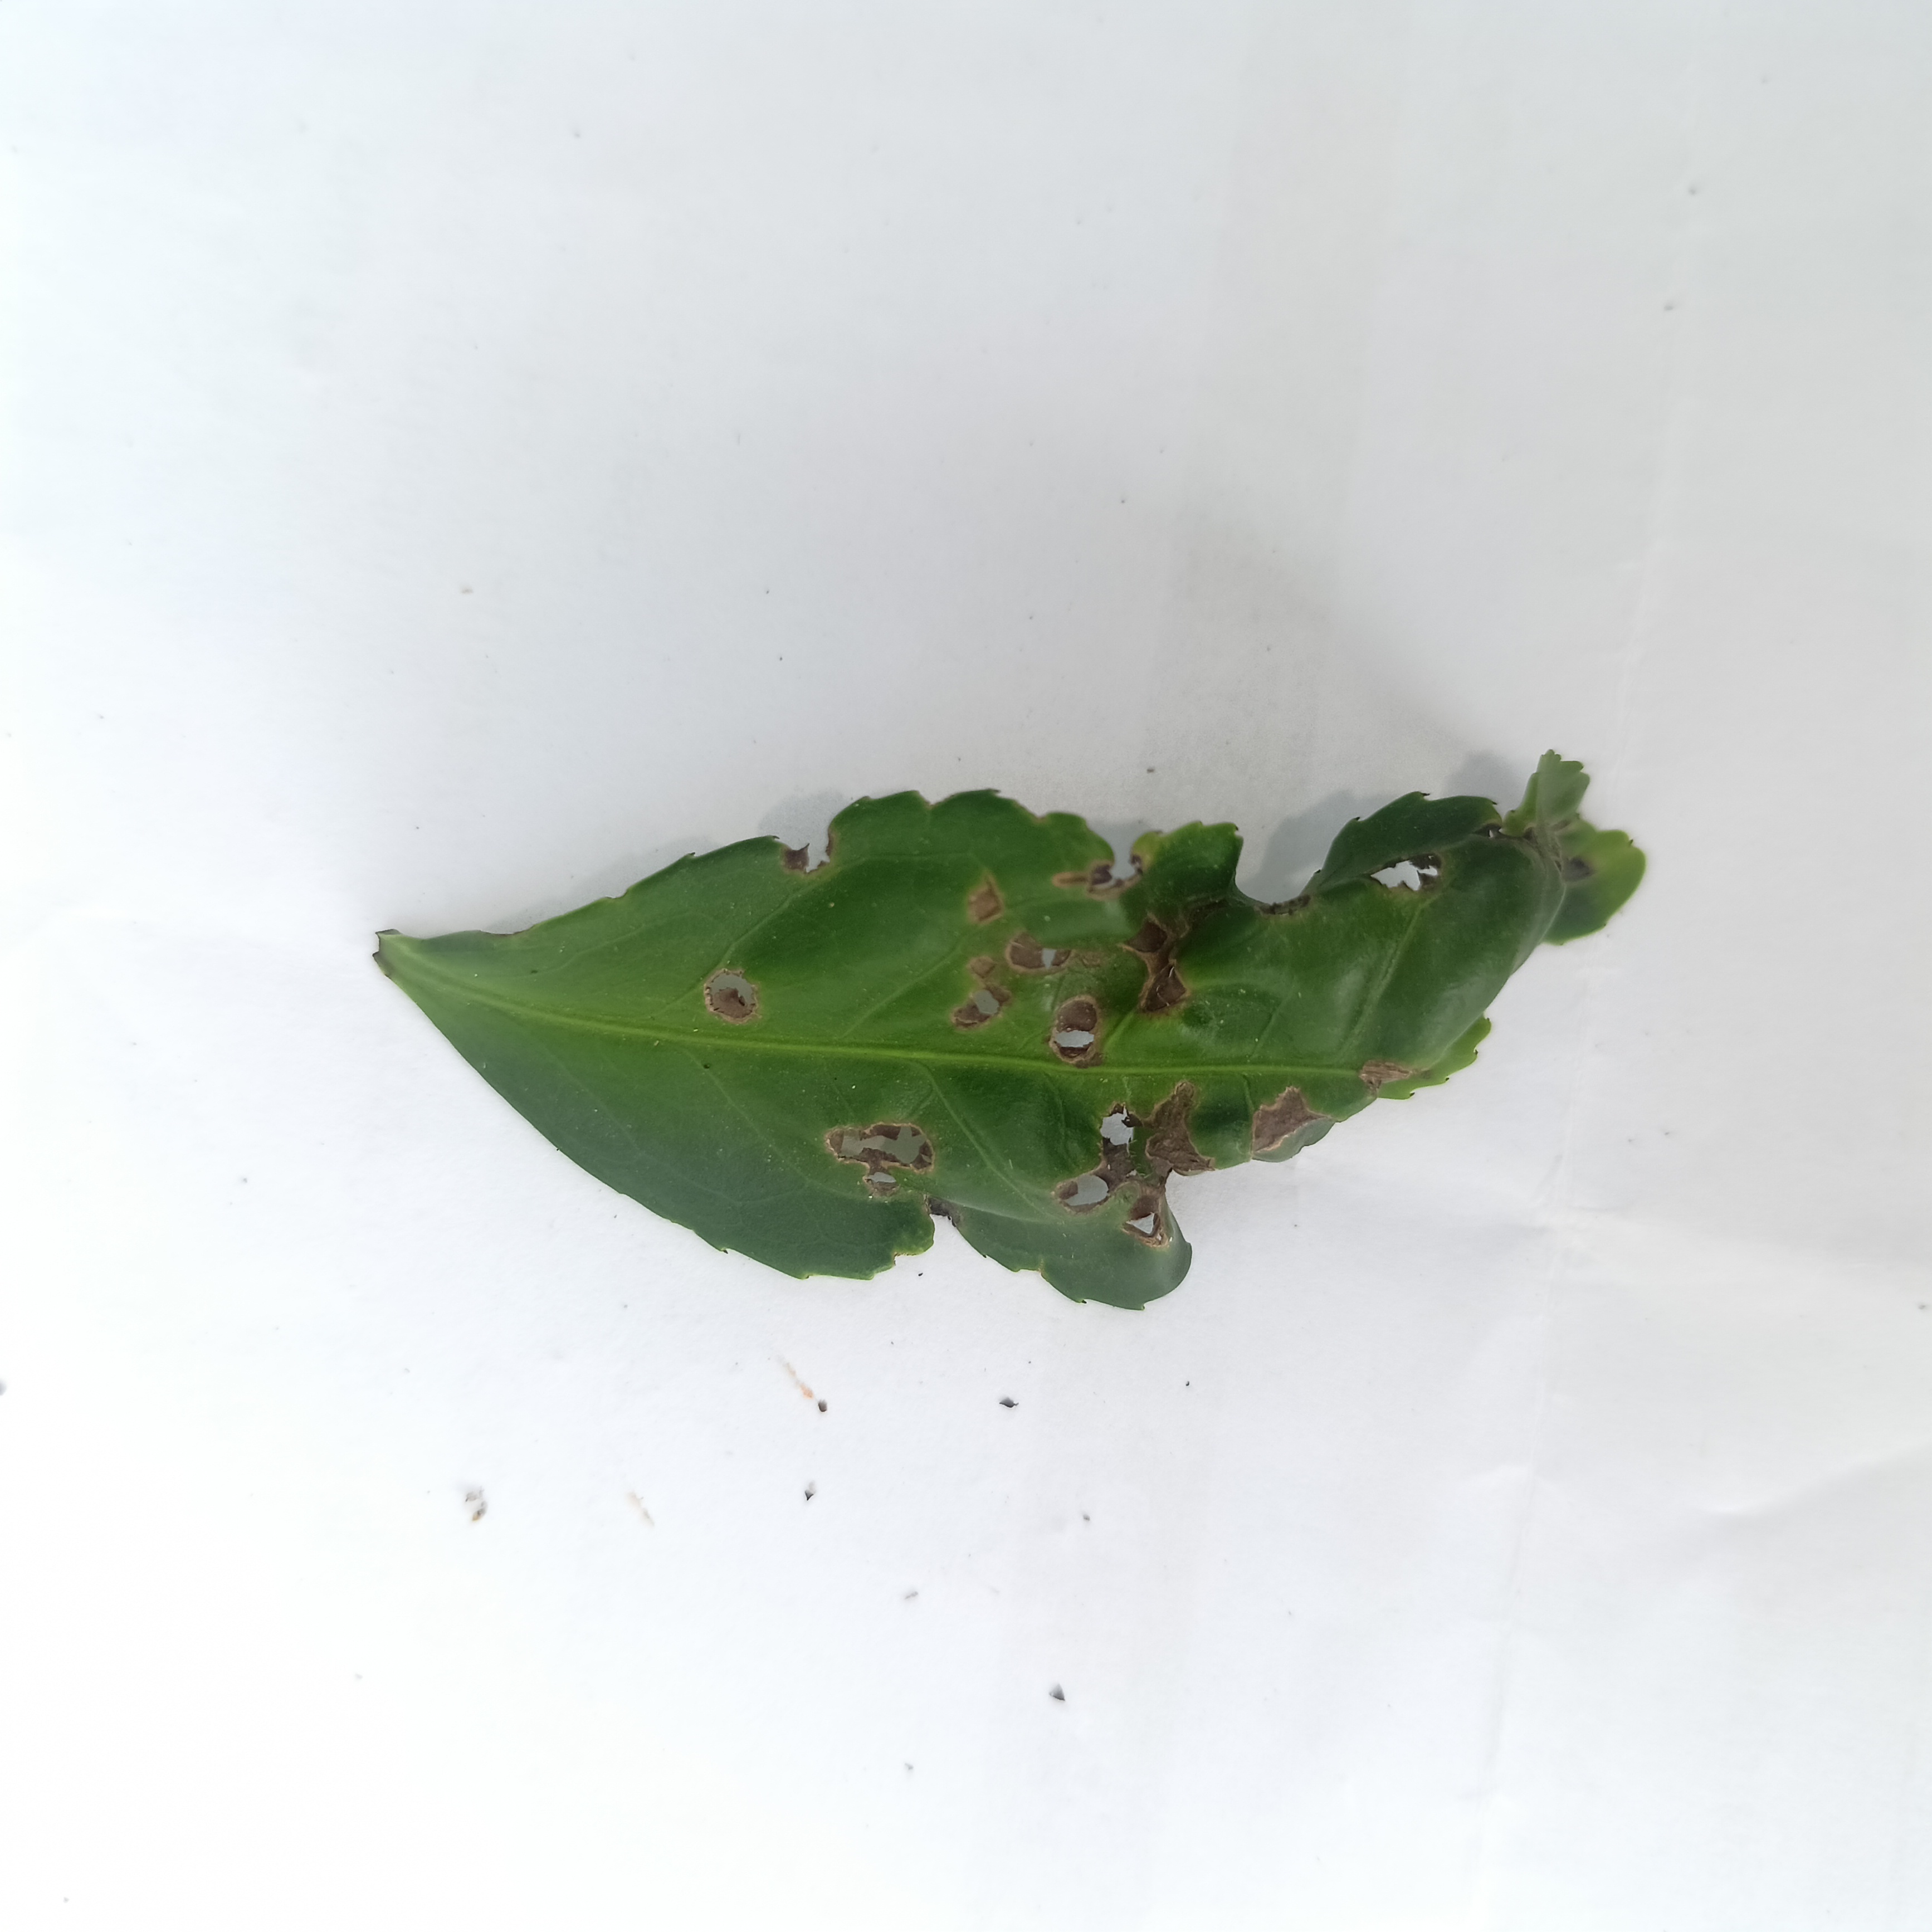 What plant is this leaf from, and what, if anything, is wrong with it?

tea, helopeltis
